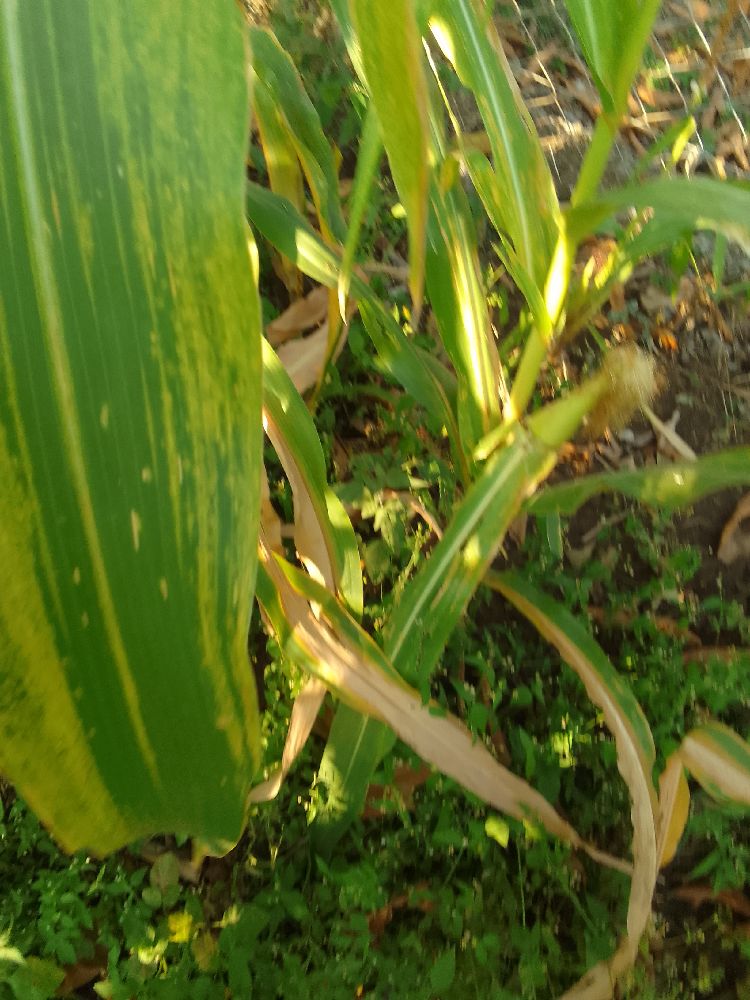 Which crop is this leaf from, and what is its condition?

maize, maize lethal necrosis
